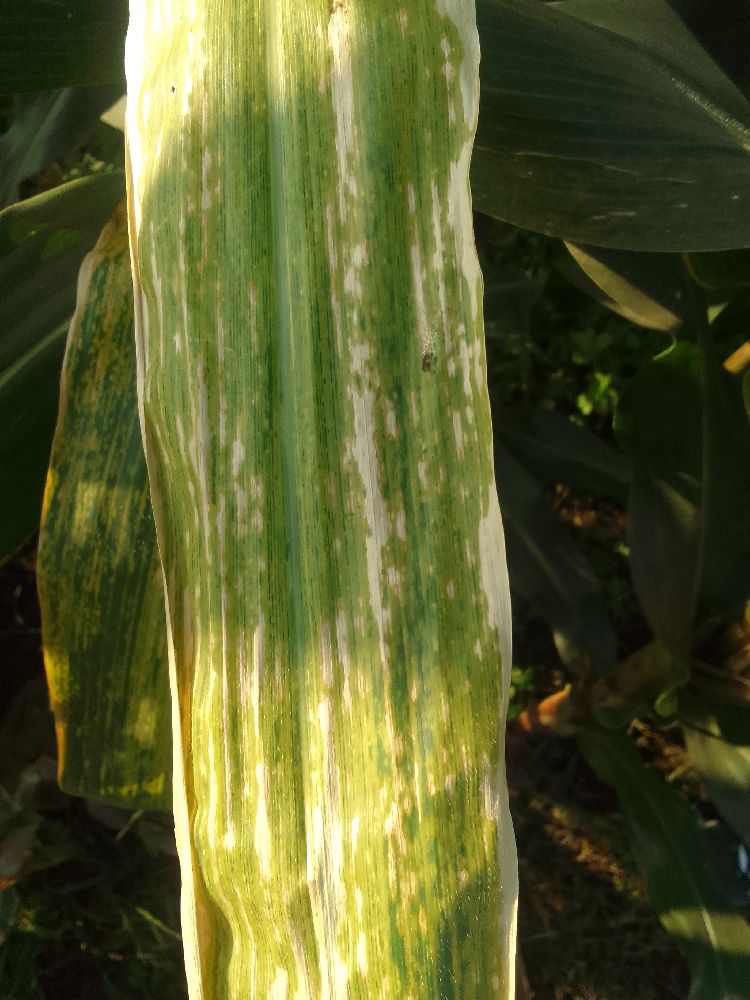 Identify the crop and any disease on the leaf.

maize, maize lethal necrosis
